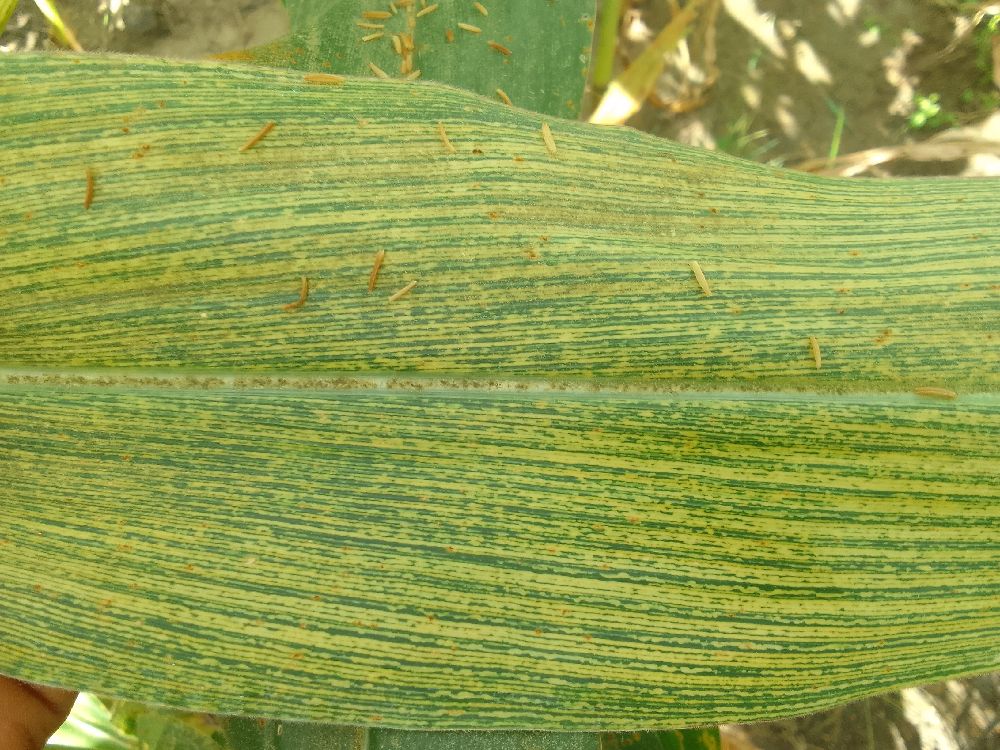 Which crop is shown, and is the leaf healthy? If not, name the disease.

maize, maize streak virus
